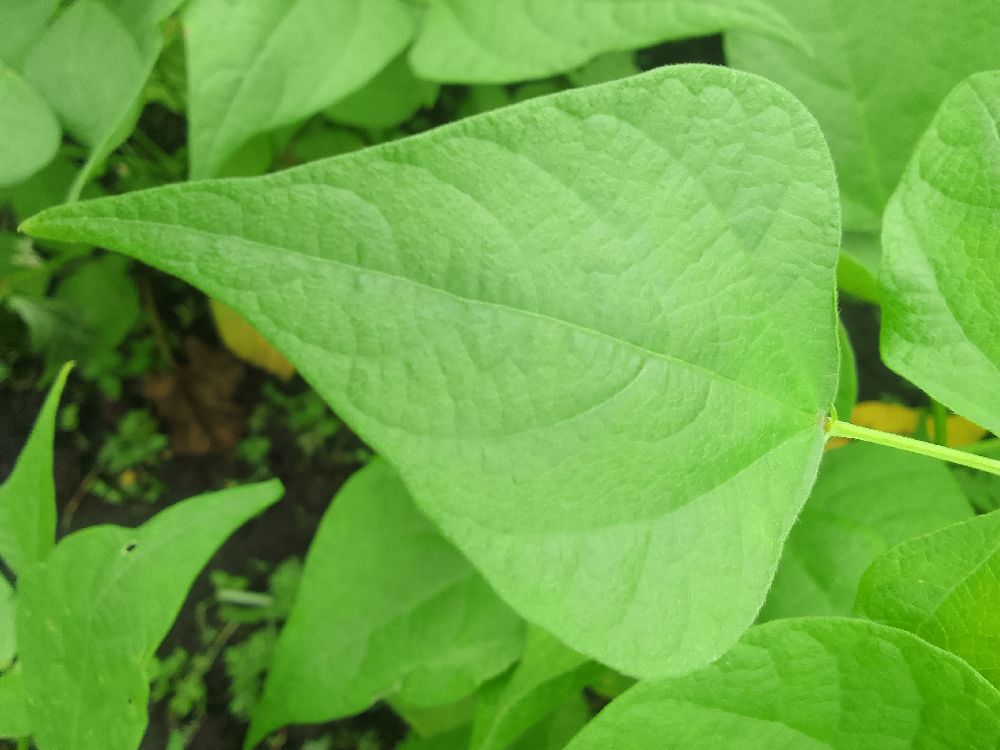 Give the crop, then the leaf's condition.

common bean, healthy
